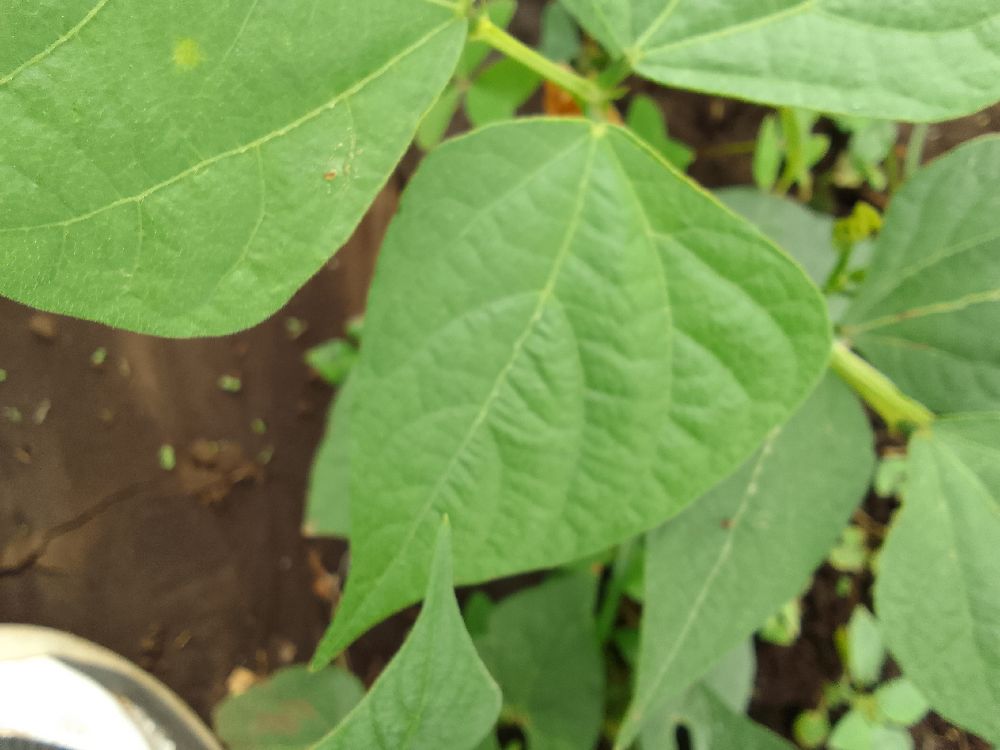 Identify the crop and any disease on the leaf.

common bean, healthy
